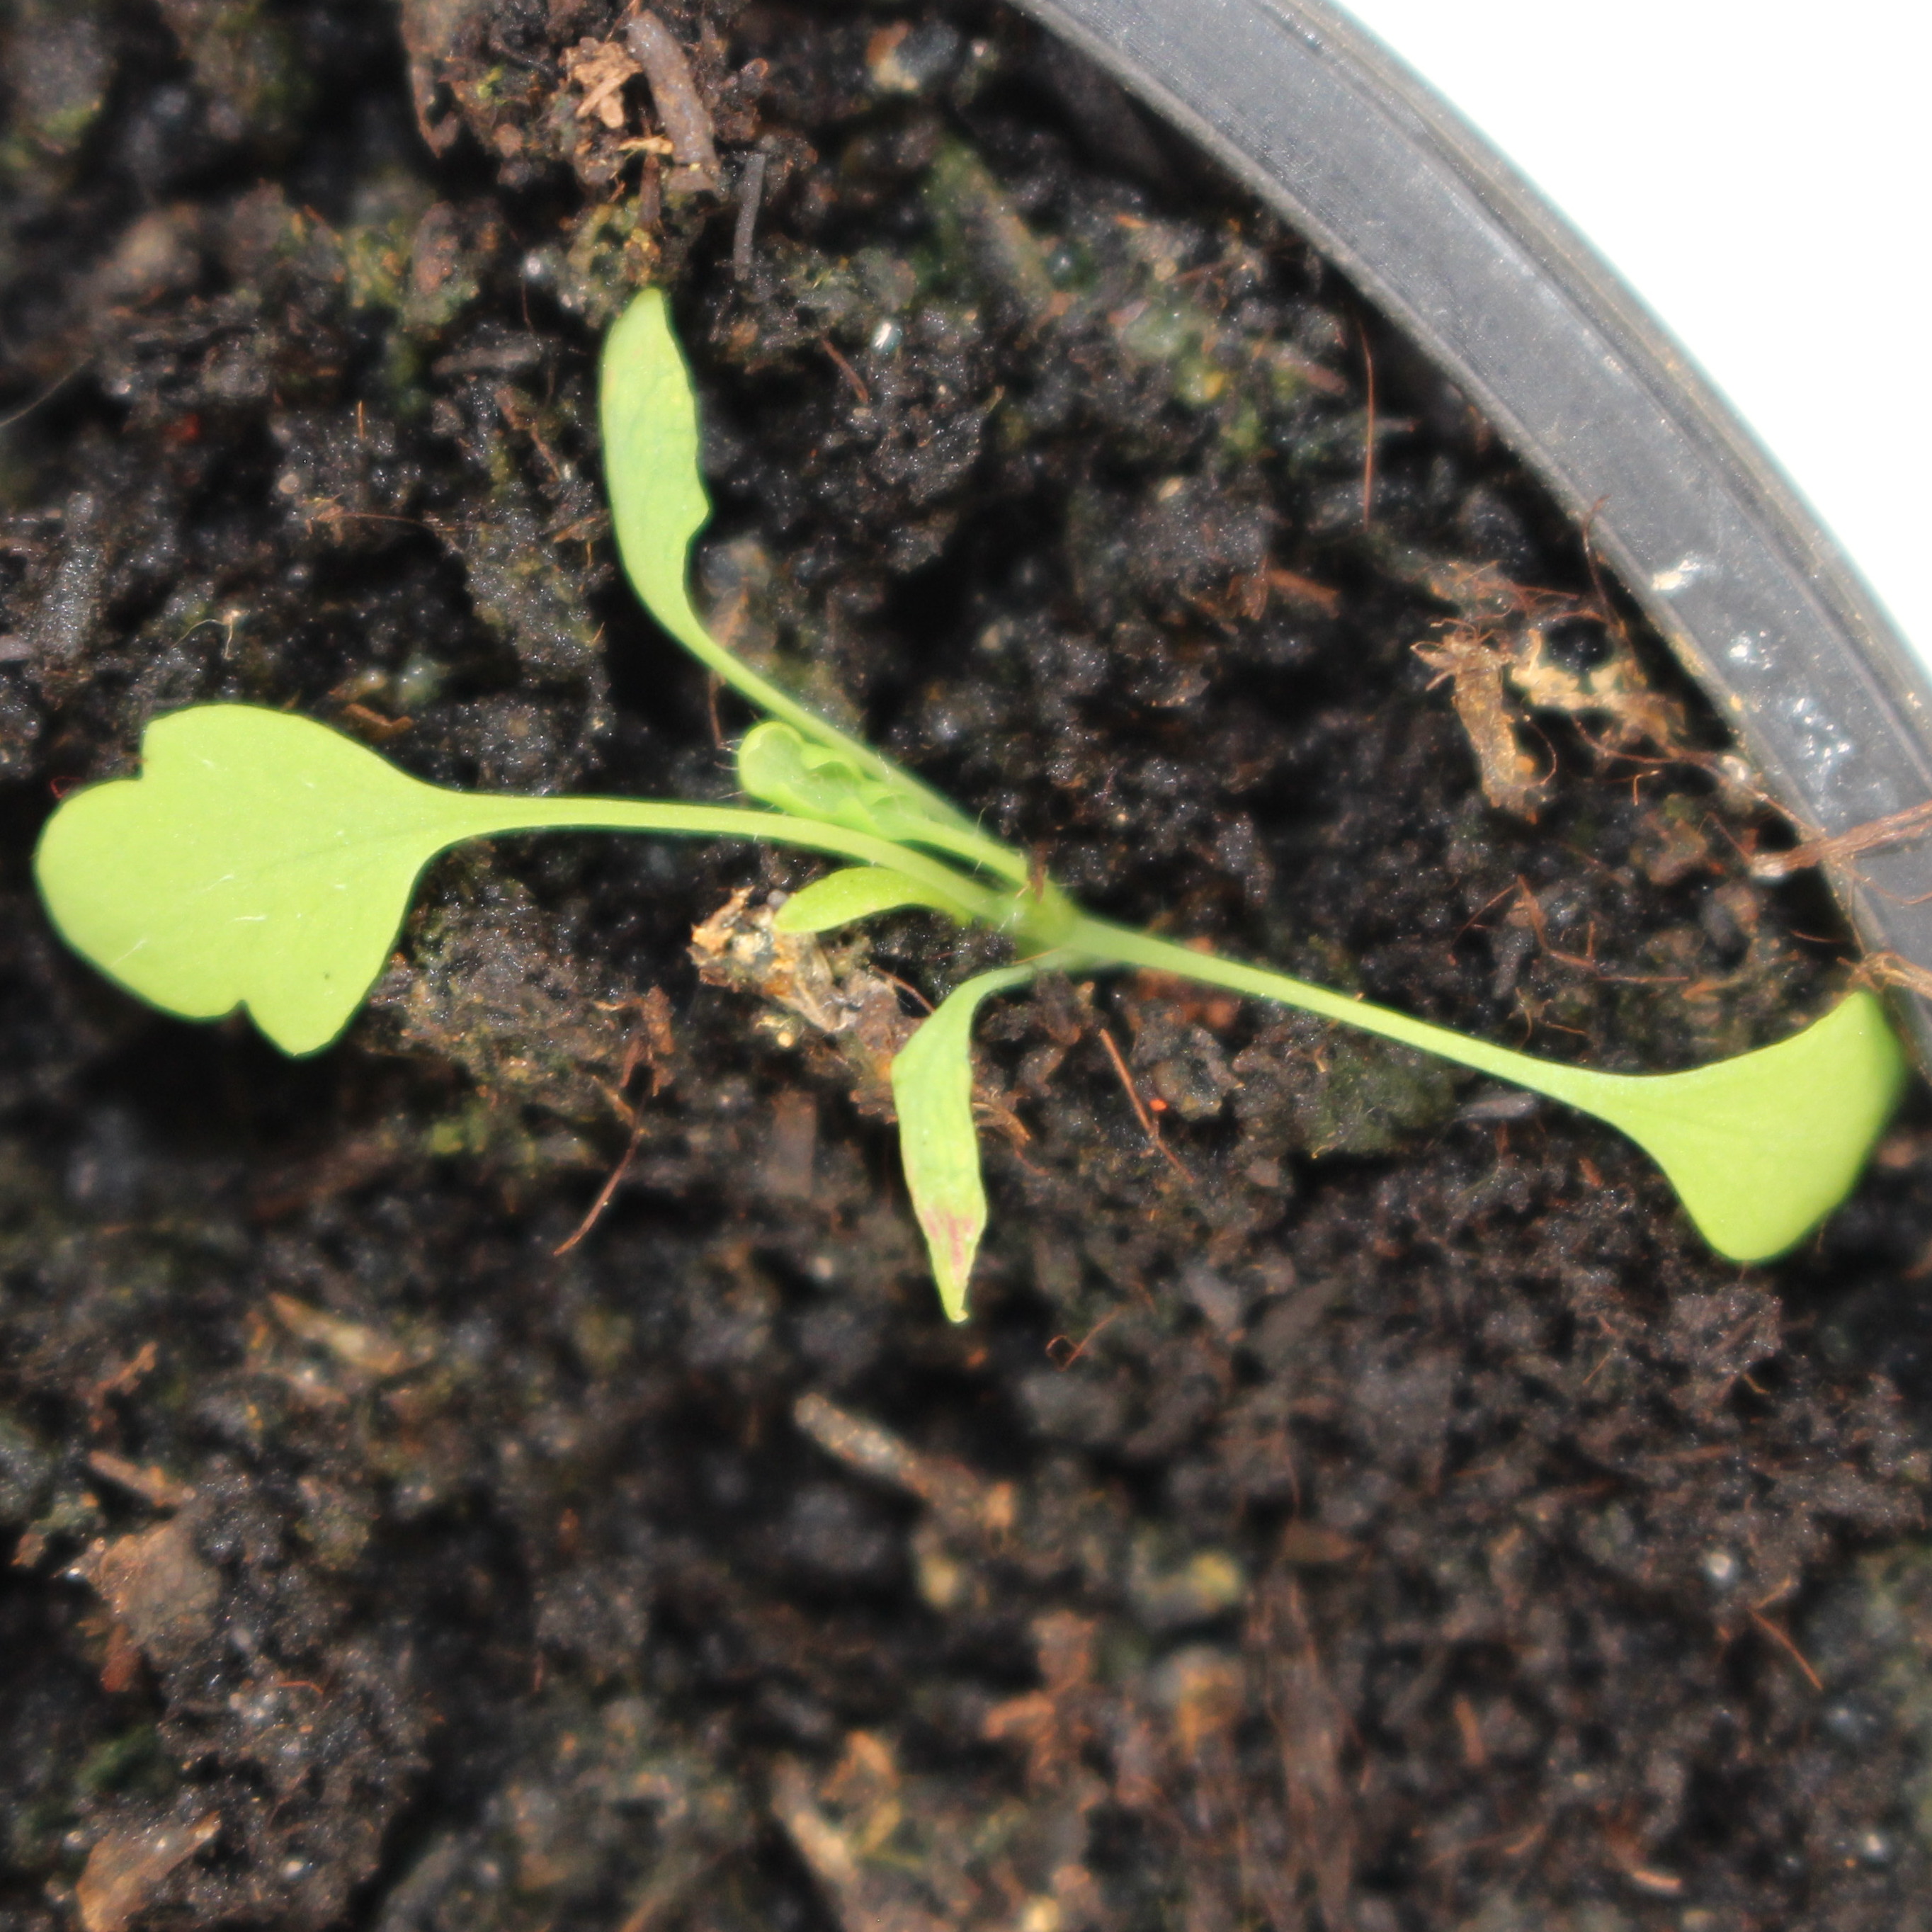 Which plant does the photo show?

Papaver rhoeas
